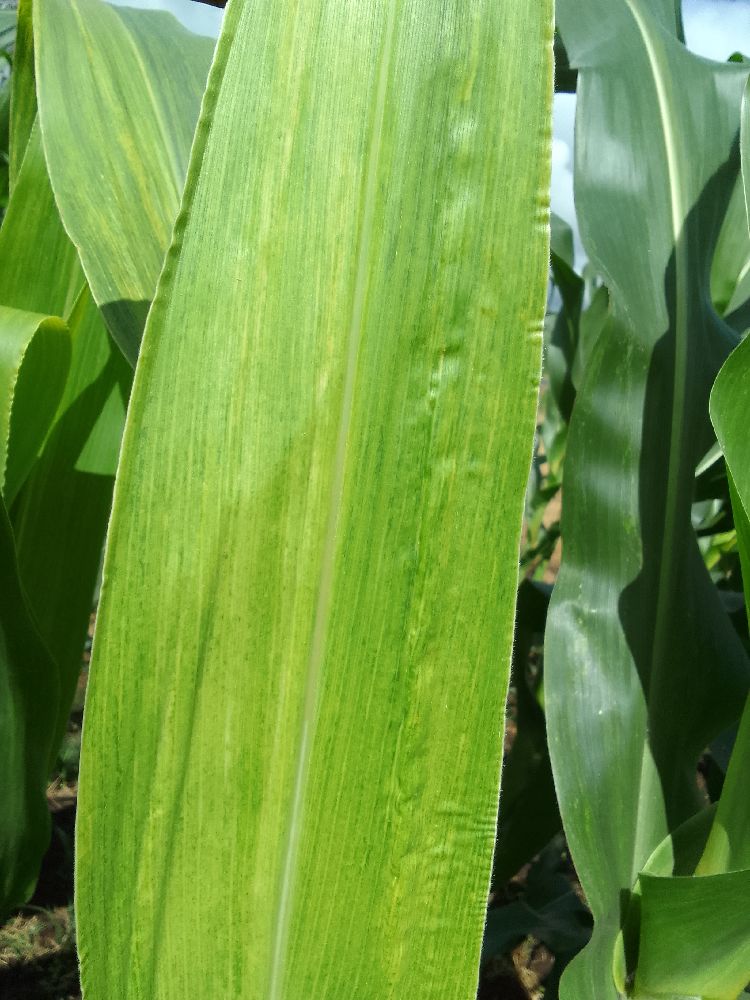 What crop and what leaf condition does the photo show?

maize, maize lethal necrosis
